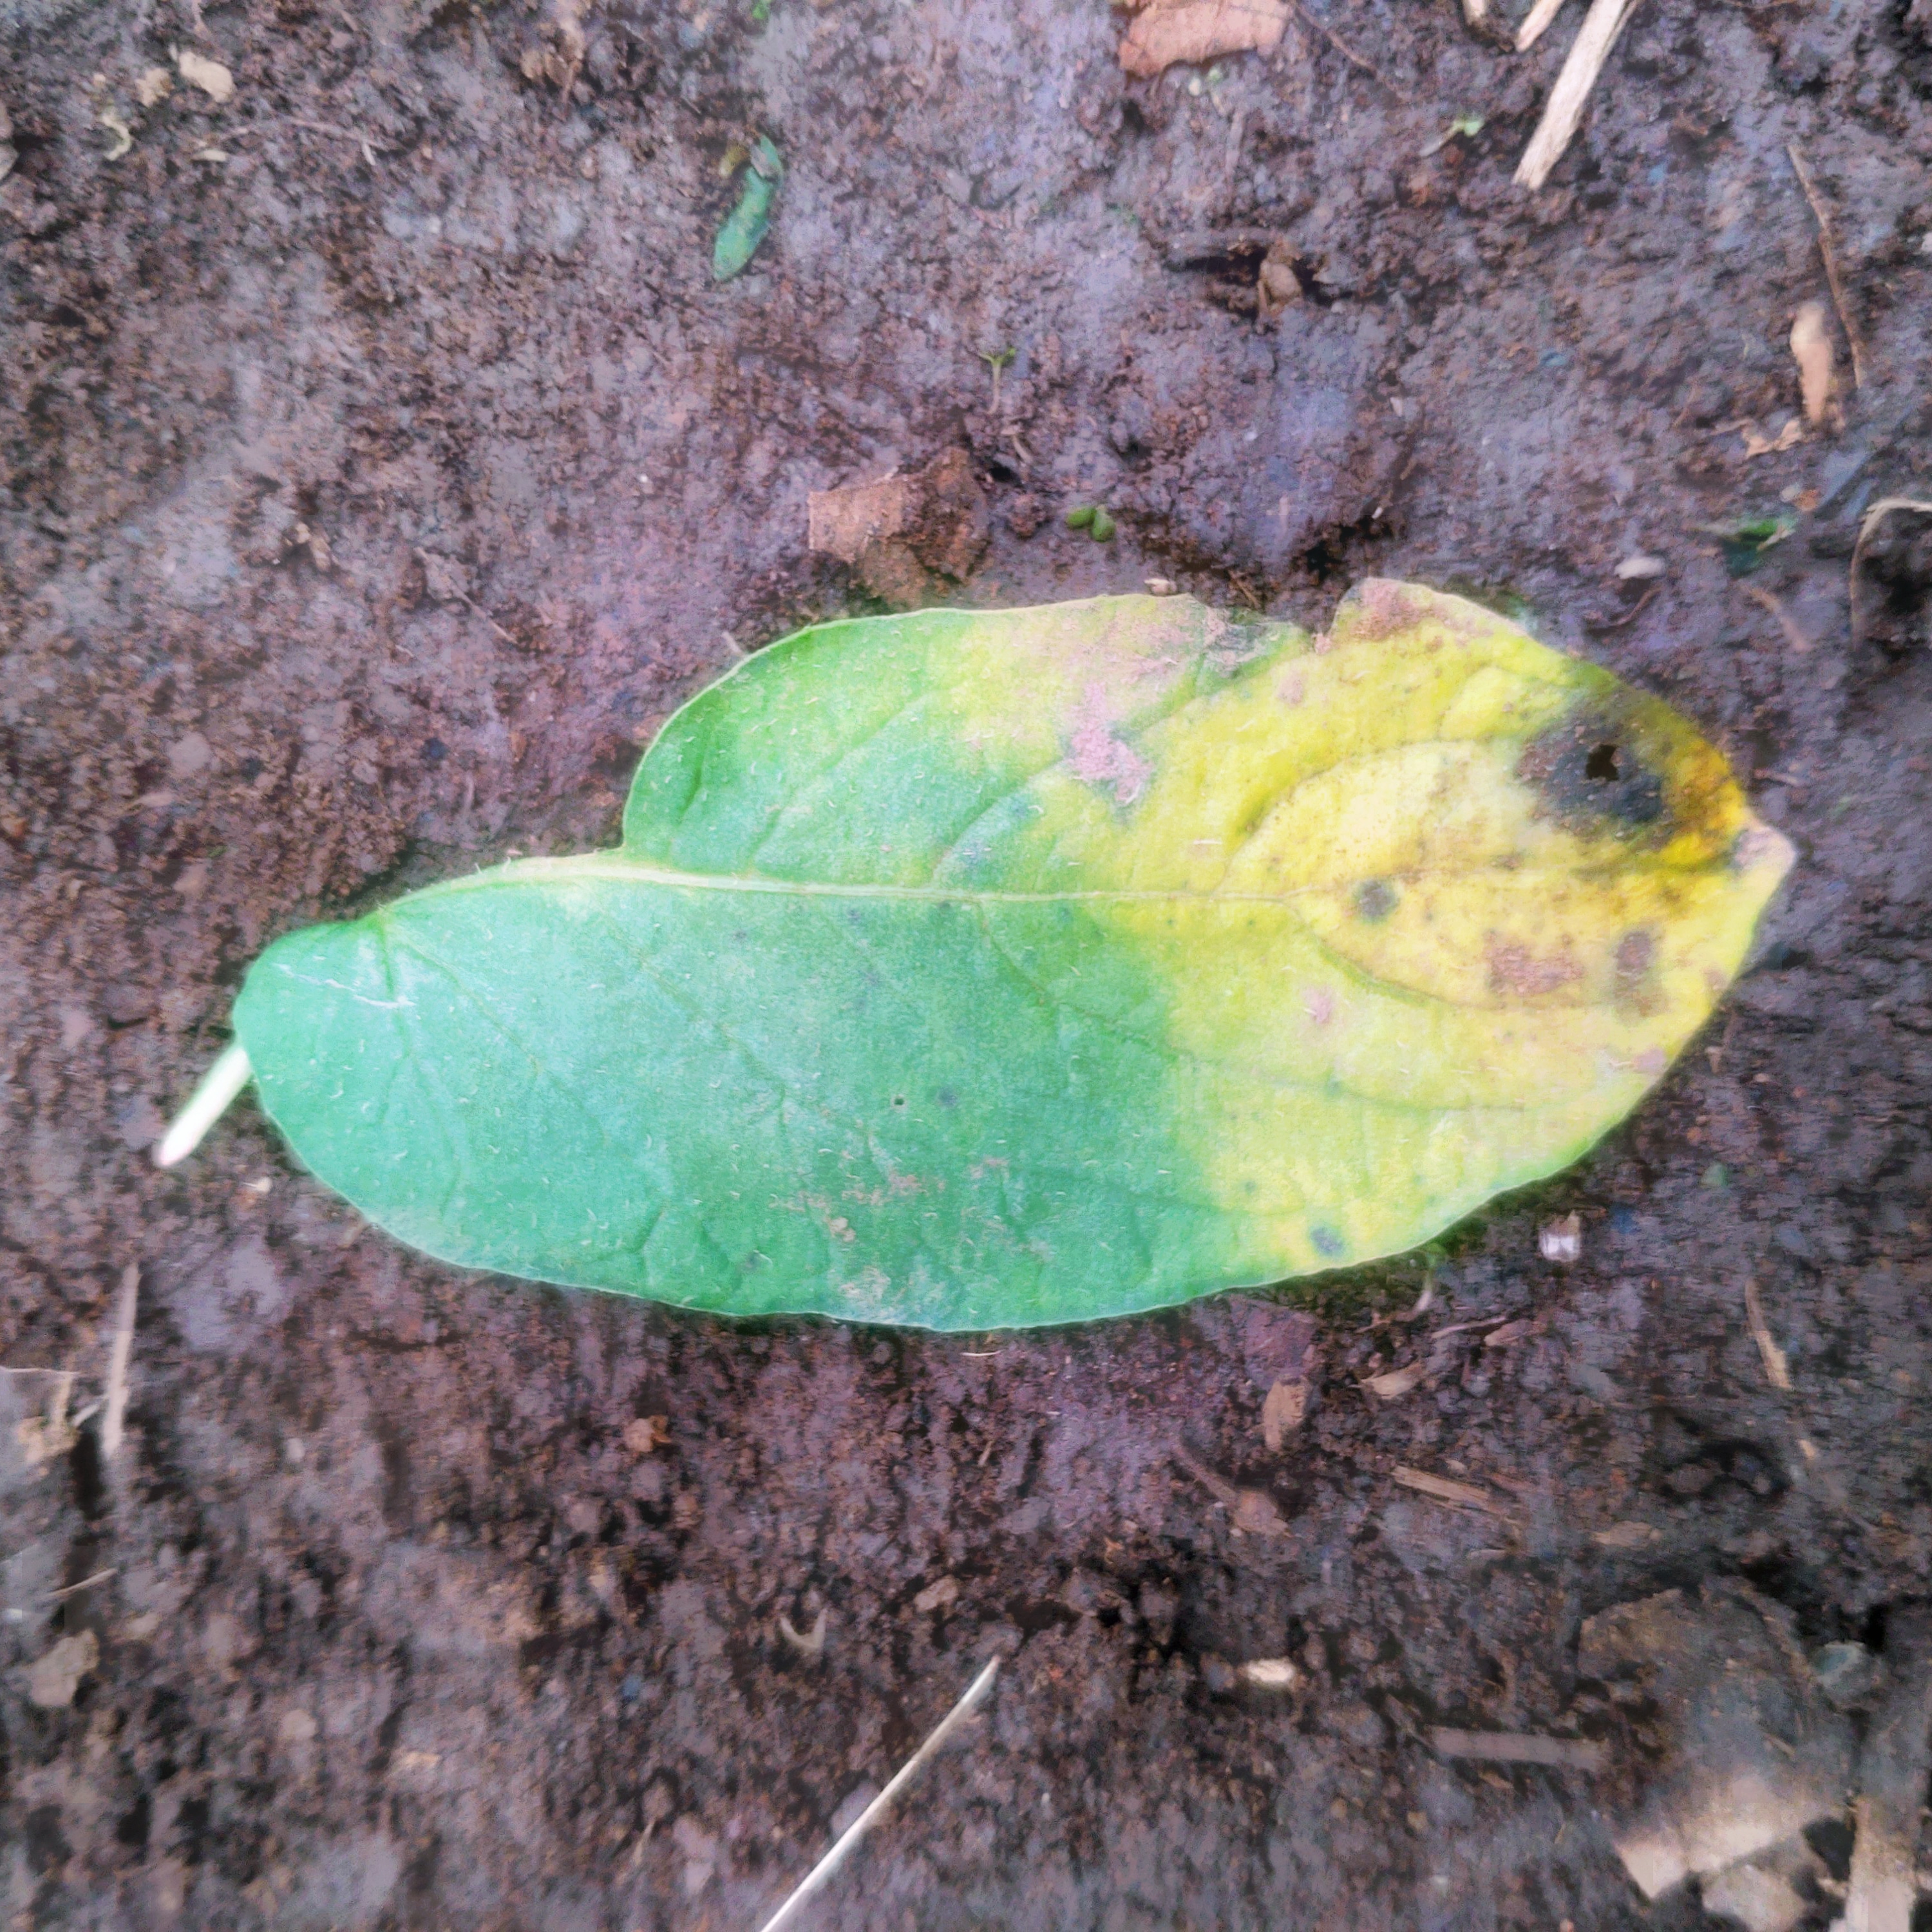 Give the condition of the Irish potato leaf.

late blight
